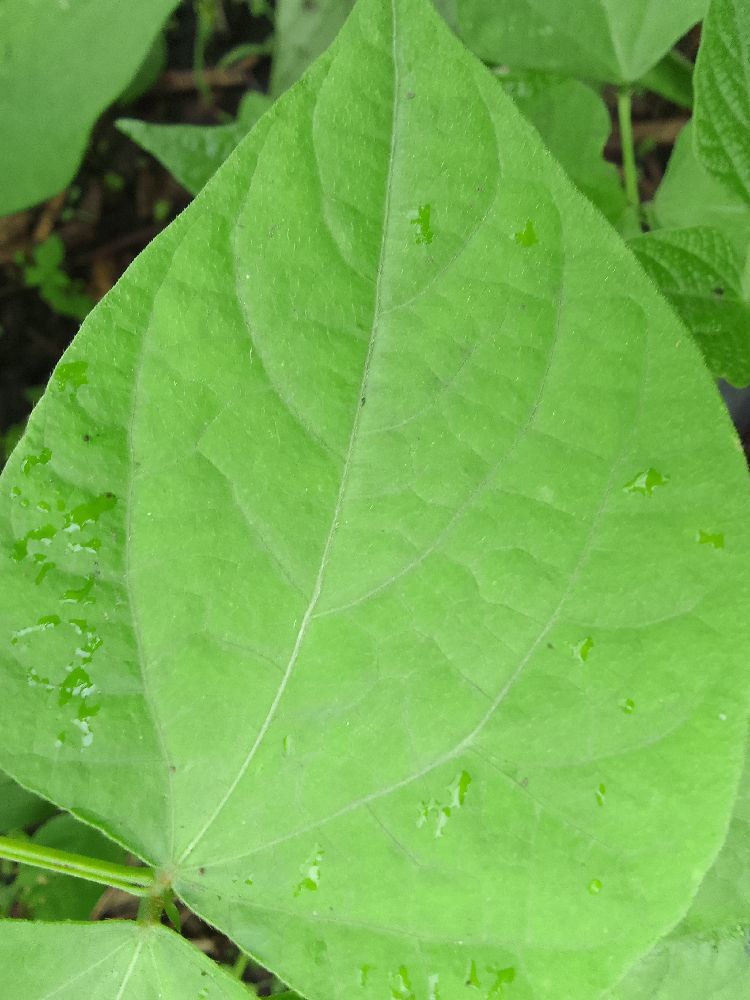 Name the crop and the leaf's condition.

common bean, healthy
